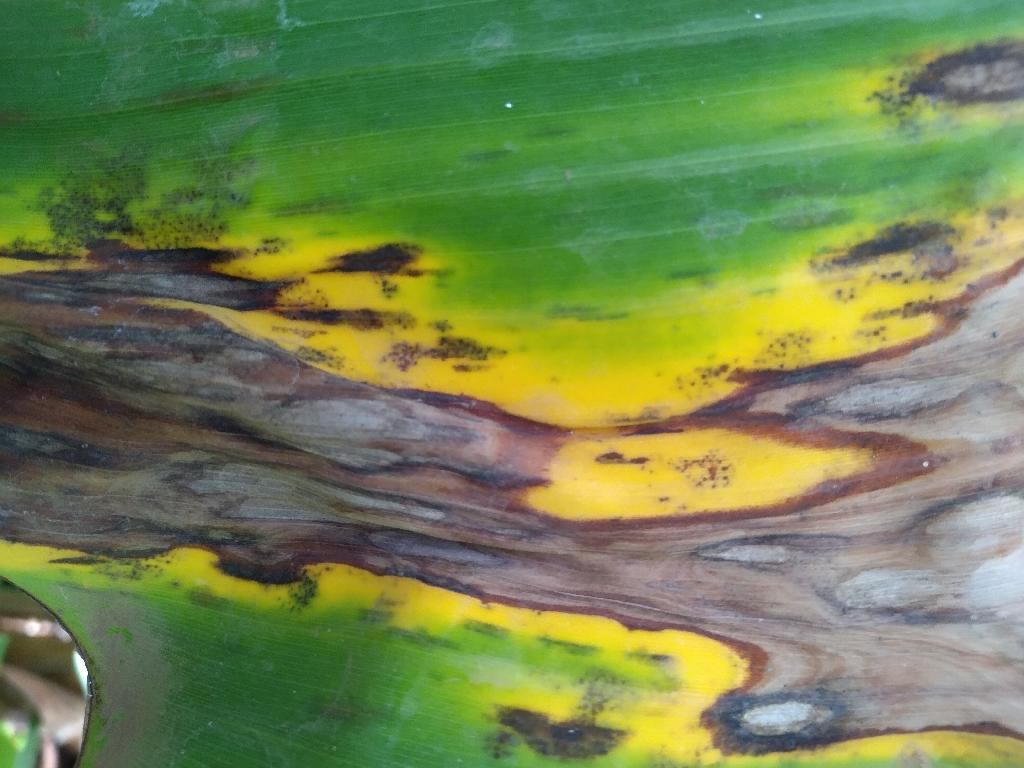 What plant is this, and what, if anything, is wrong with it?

banana, black sigatoka
